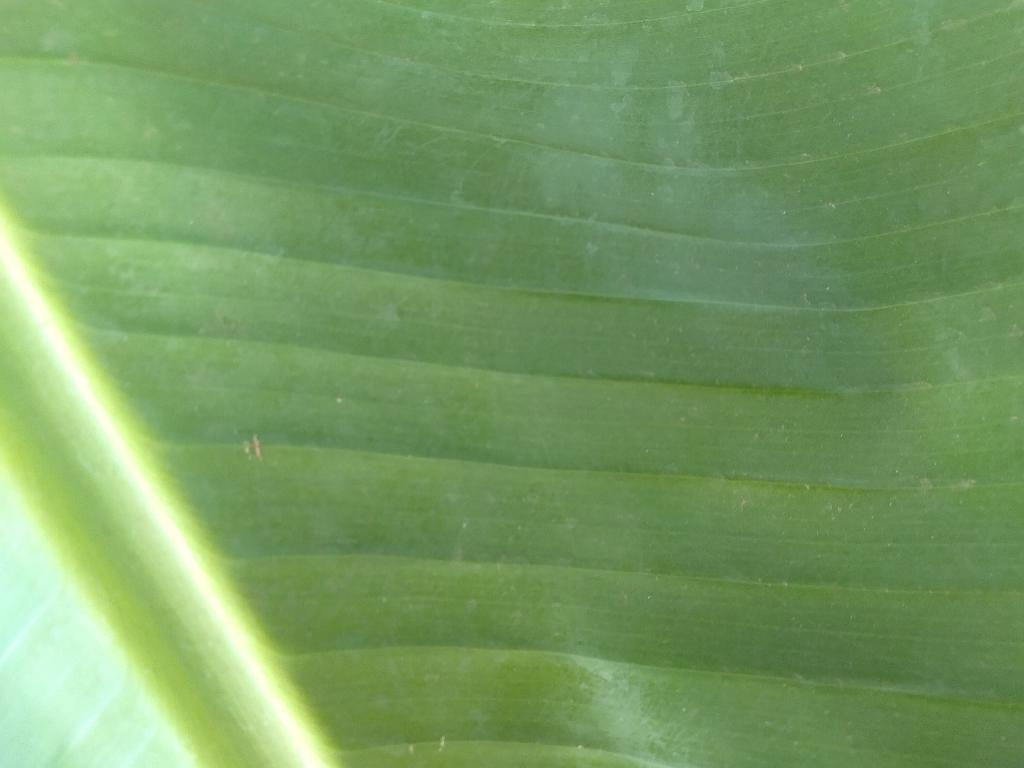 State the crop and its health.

banana, healthy
